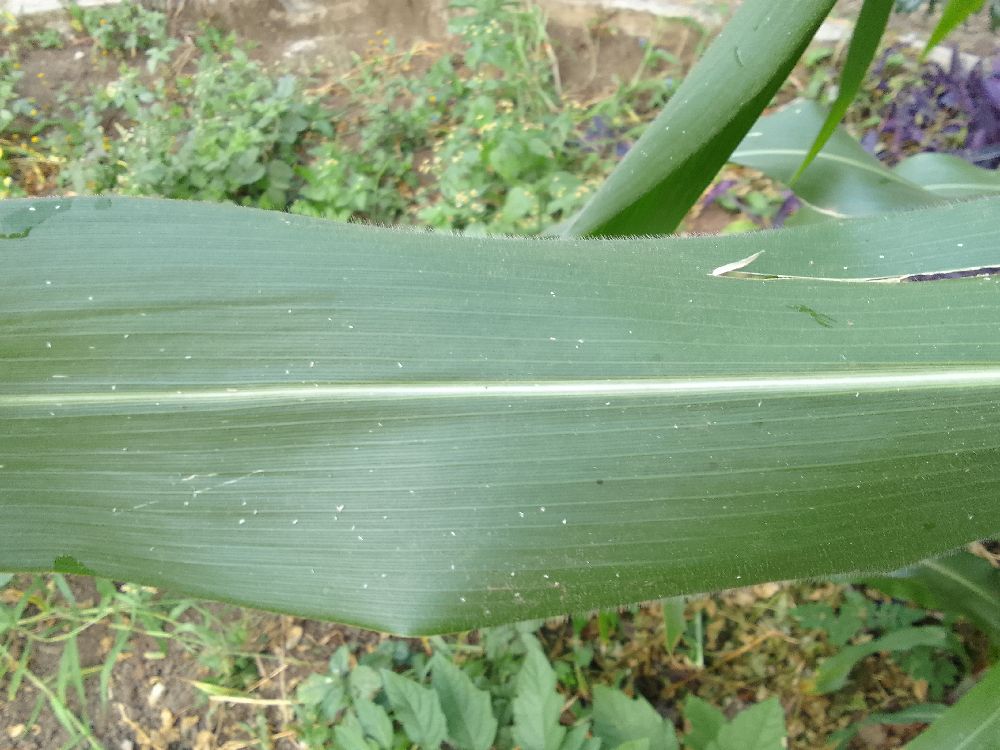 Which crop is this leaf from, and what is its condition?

maize, healthy
